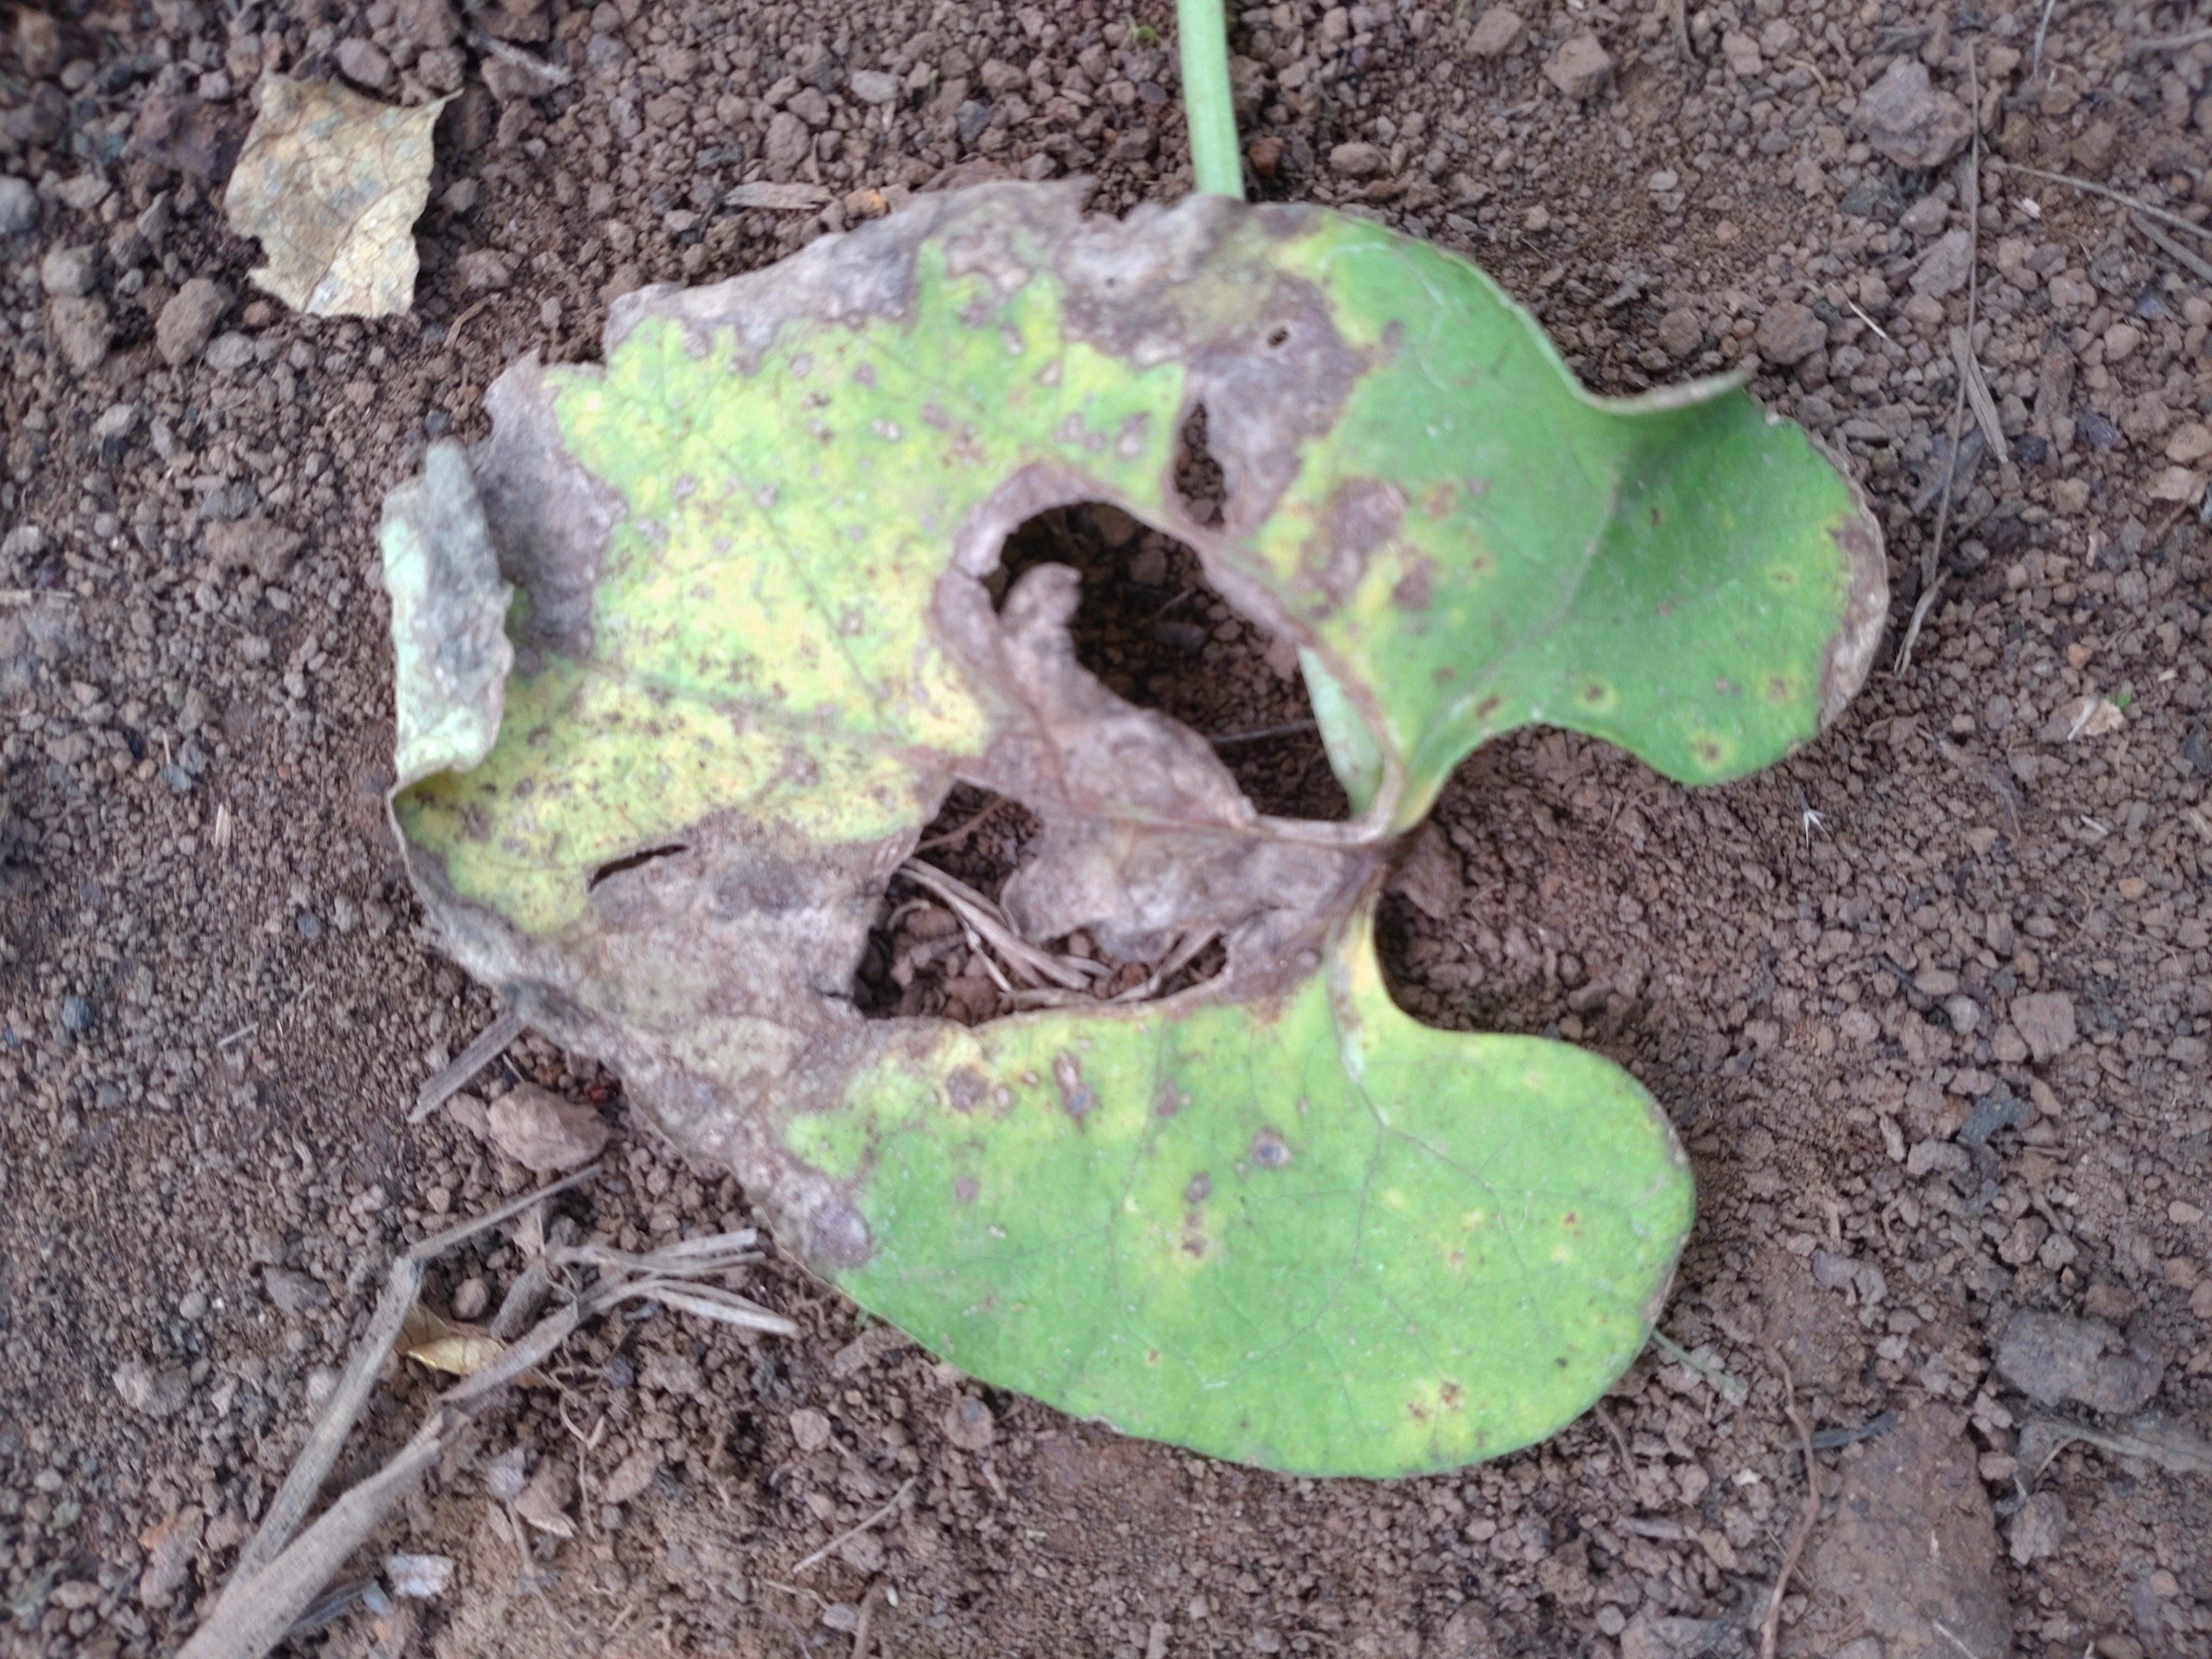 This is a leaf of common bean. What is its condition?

anthracnose
